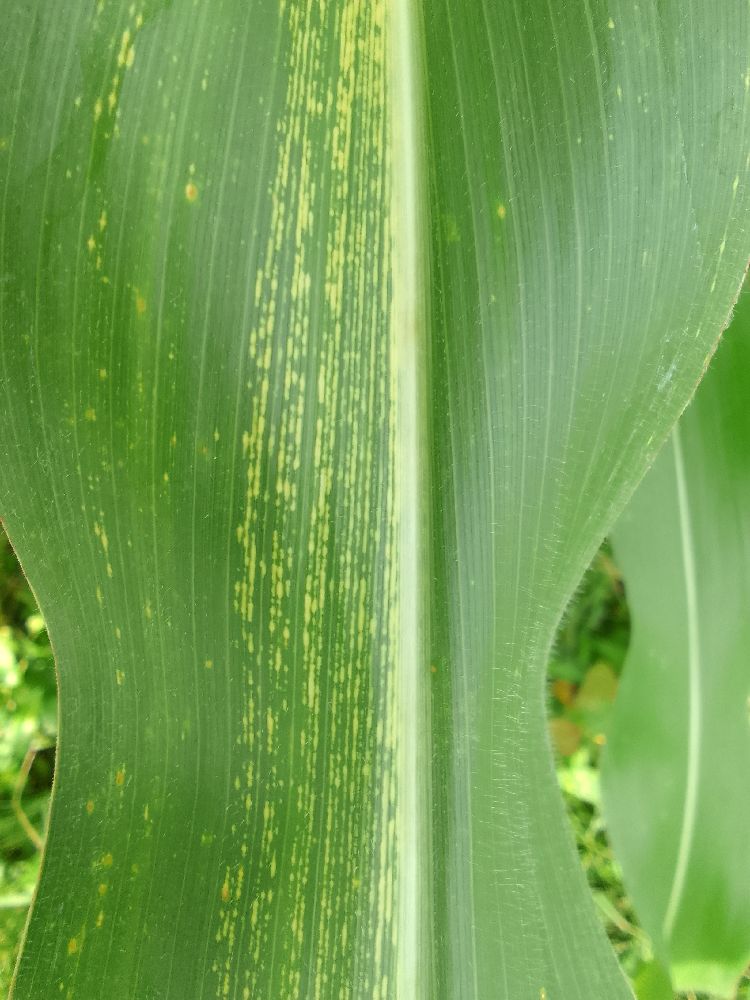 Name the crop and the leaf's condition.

maize, maize streak virus
